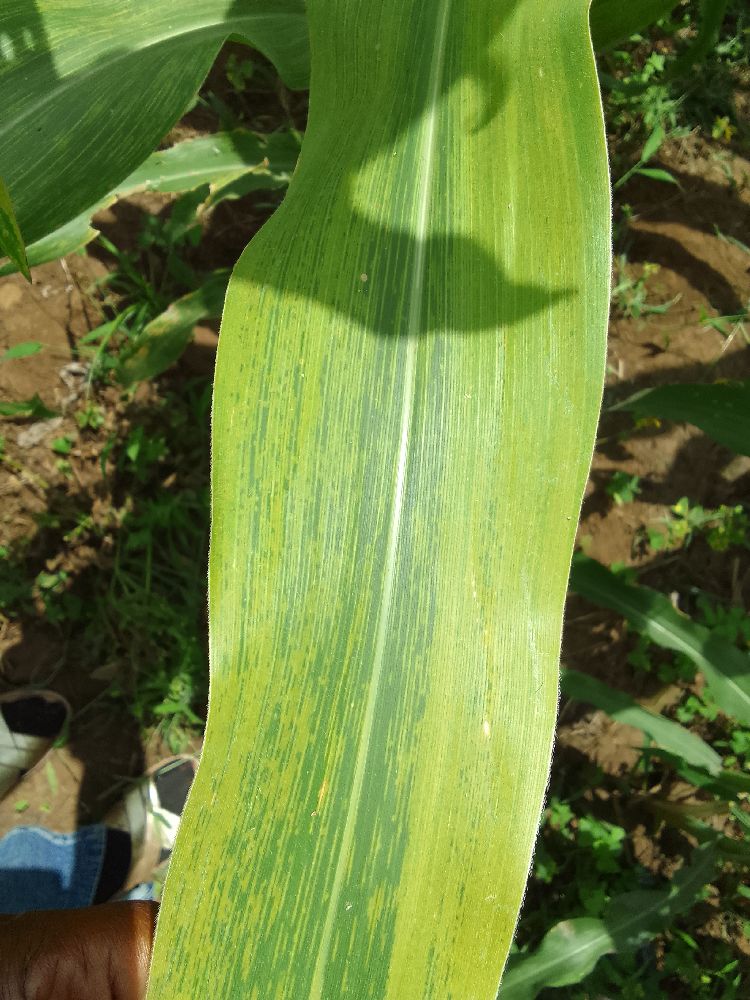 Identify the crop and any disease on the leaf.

maize, maize lethal necrosis
